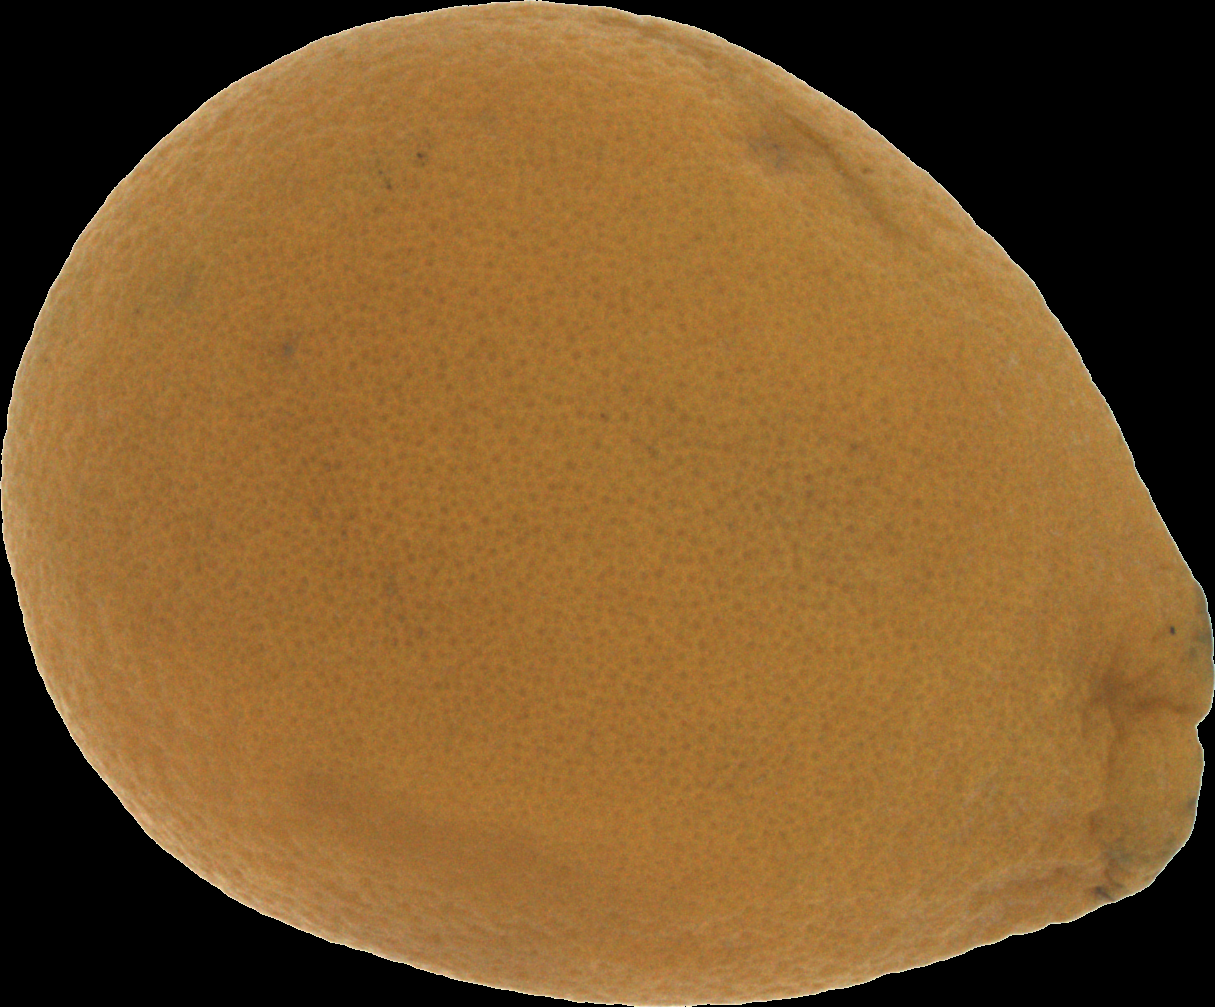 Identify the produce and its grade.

orange, bad
